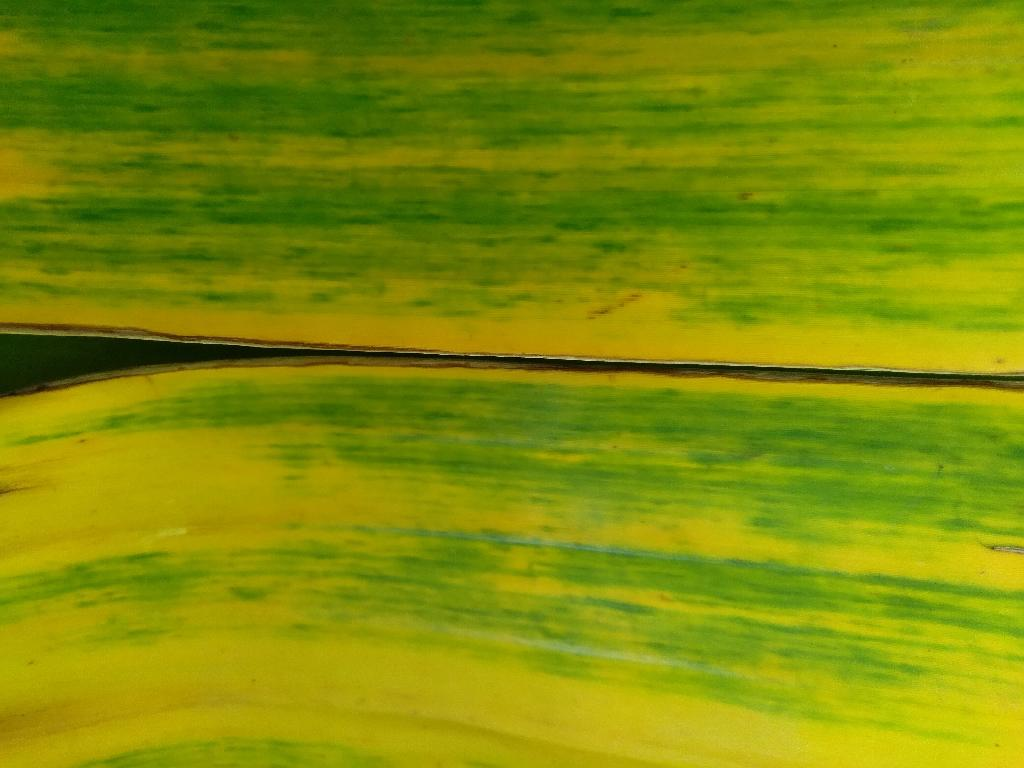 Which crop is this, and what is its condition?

banana, fusarium wilt race 1
